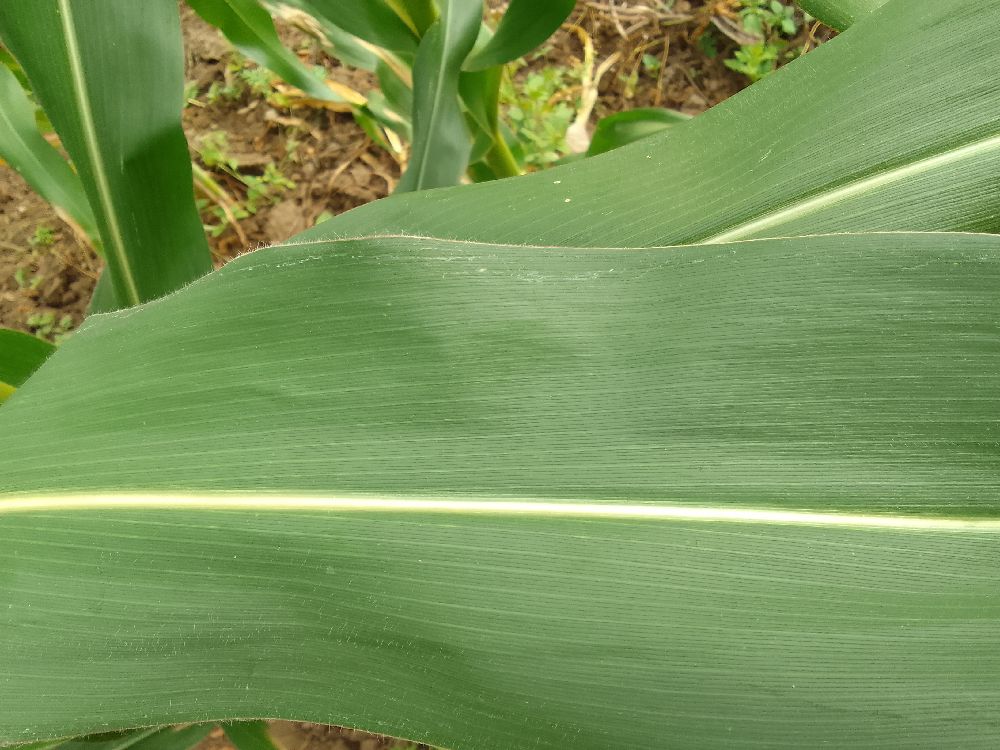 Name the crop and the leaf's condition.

maize, healthy
